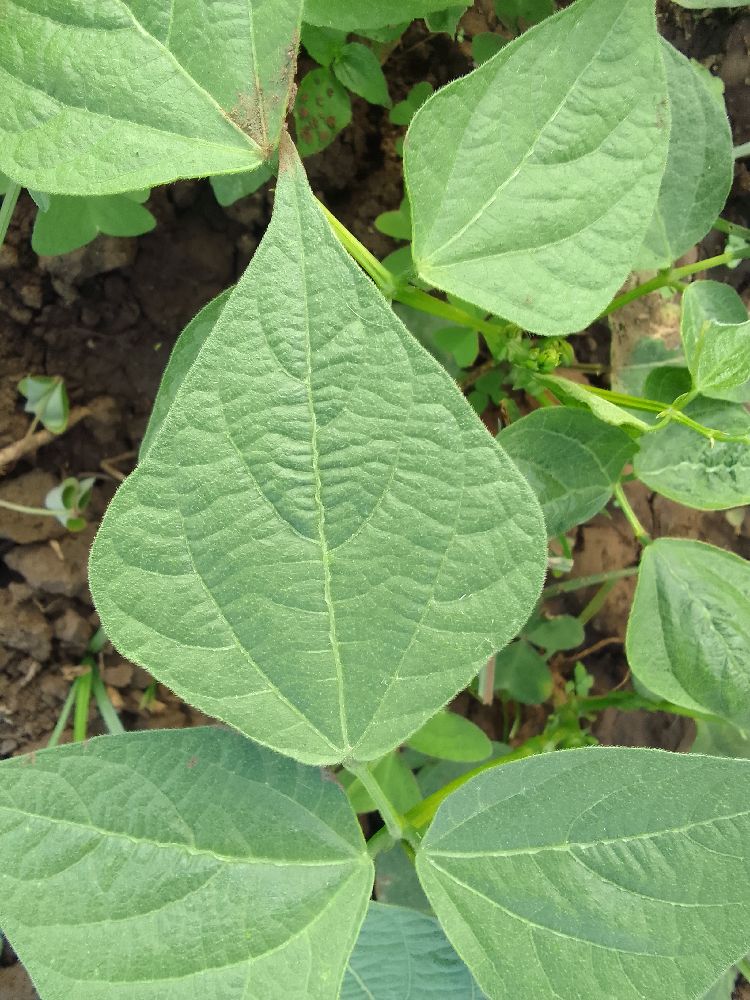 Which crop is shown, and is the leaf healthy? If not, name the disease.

common bean, healthy
